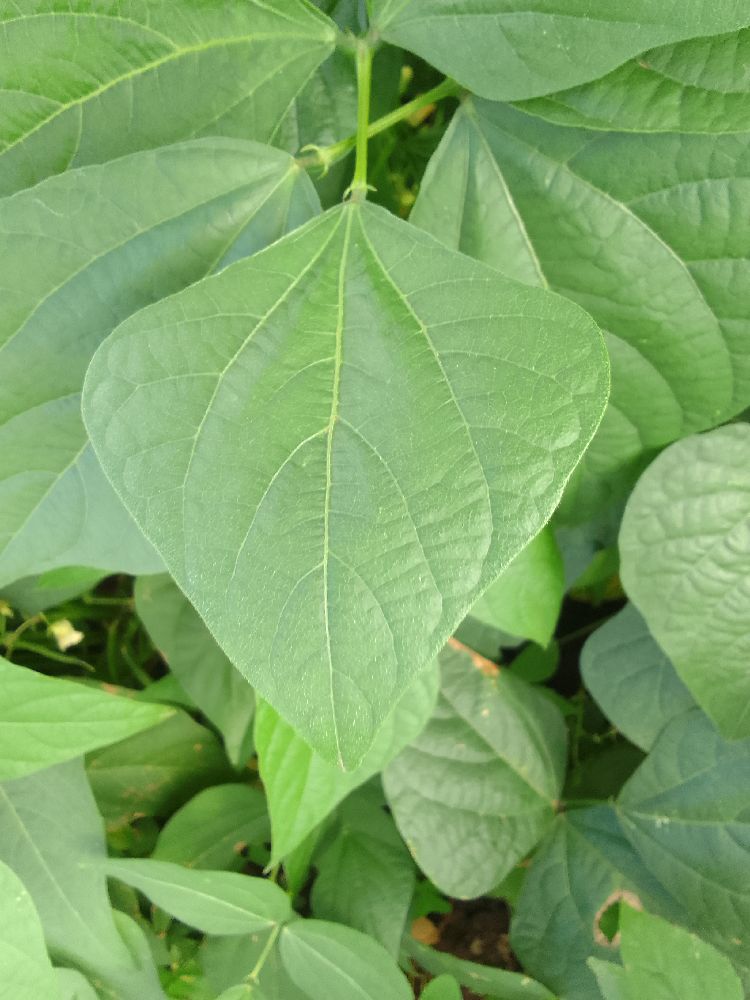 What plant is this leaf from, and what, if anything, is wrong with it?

common bean, healthy
